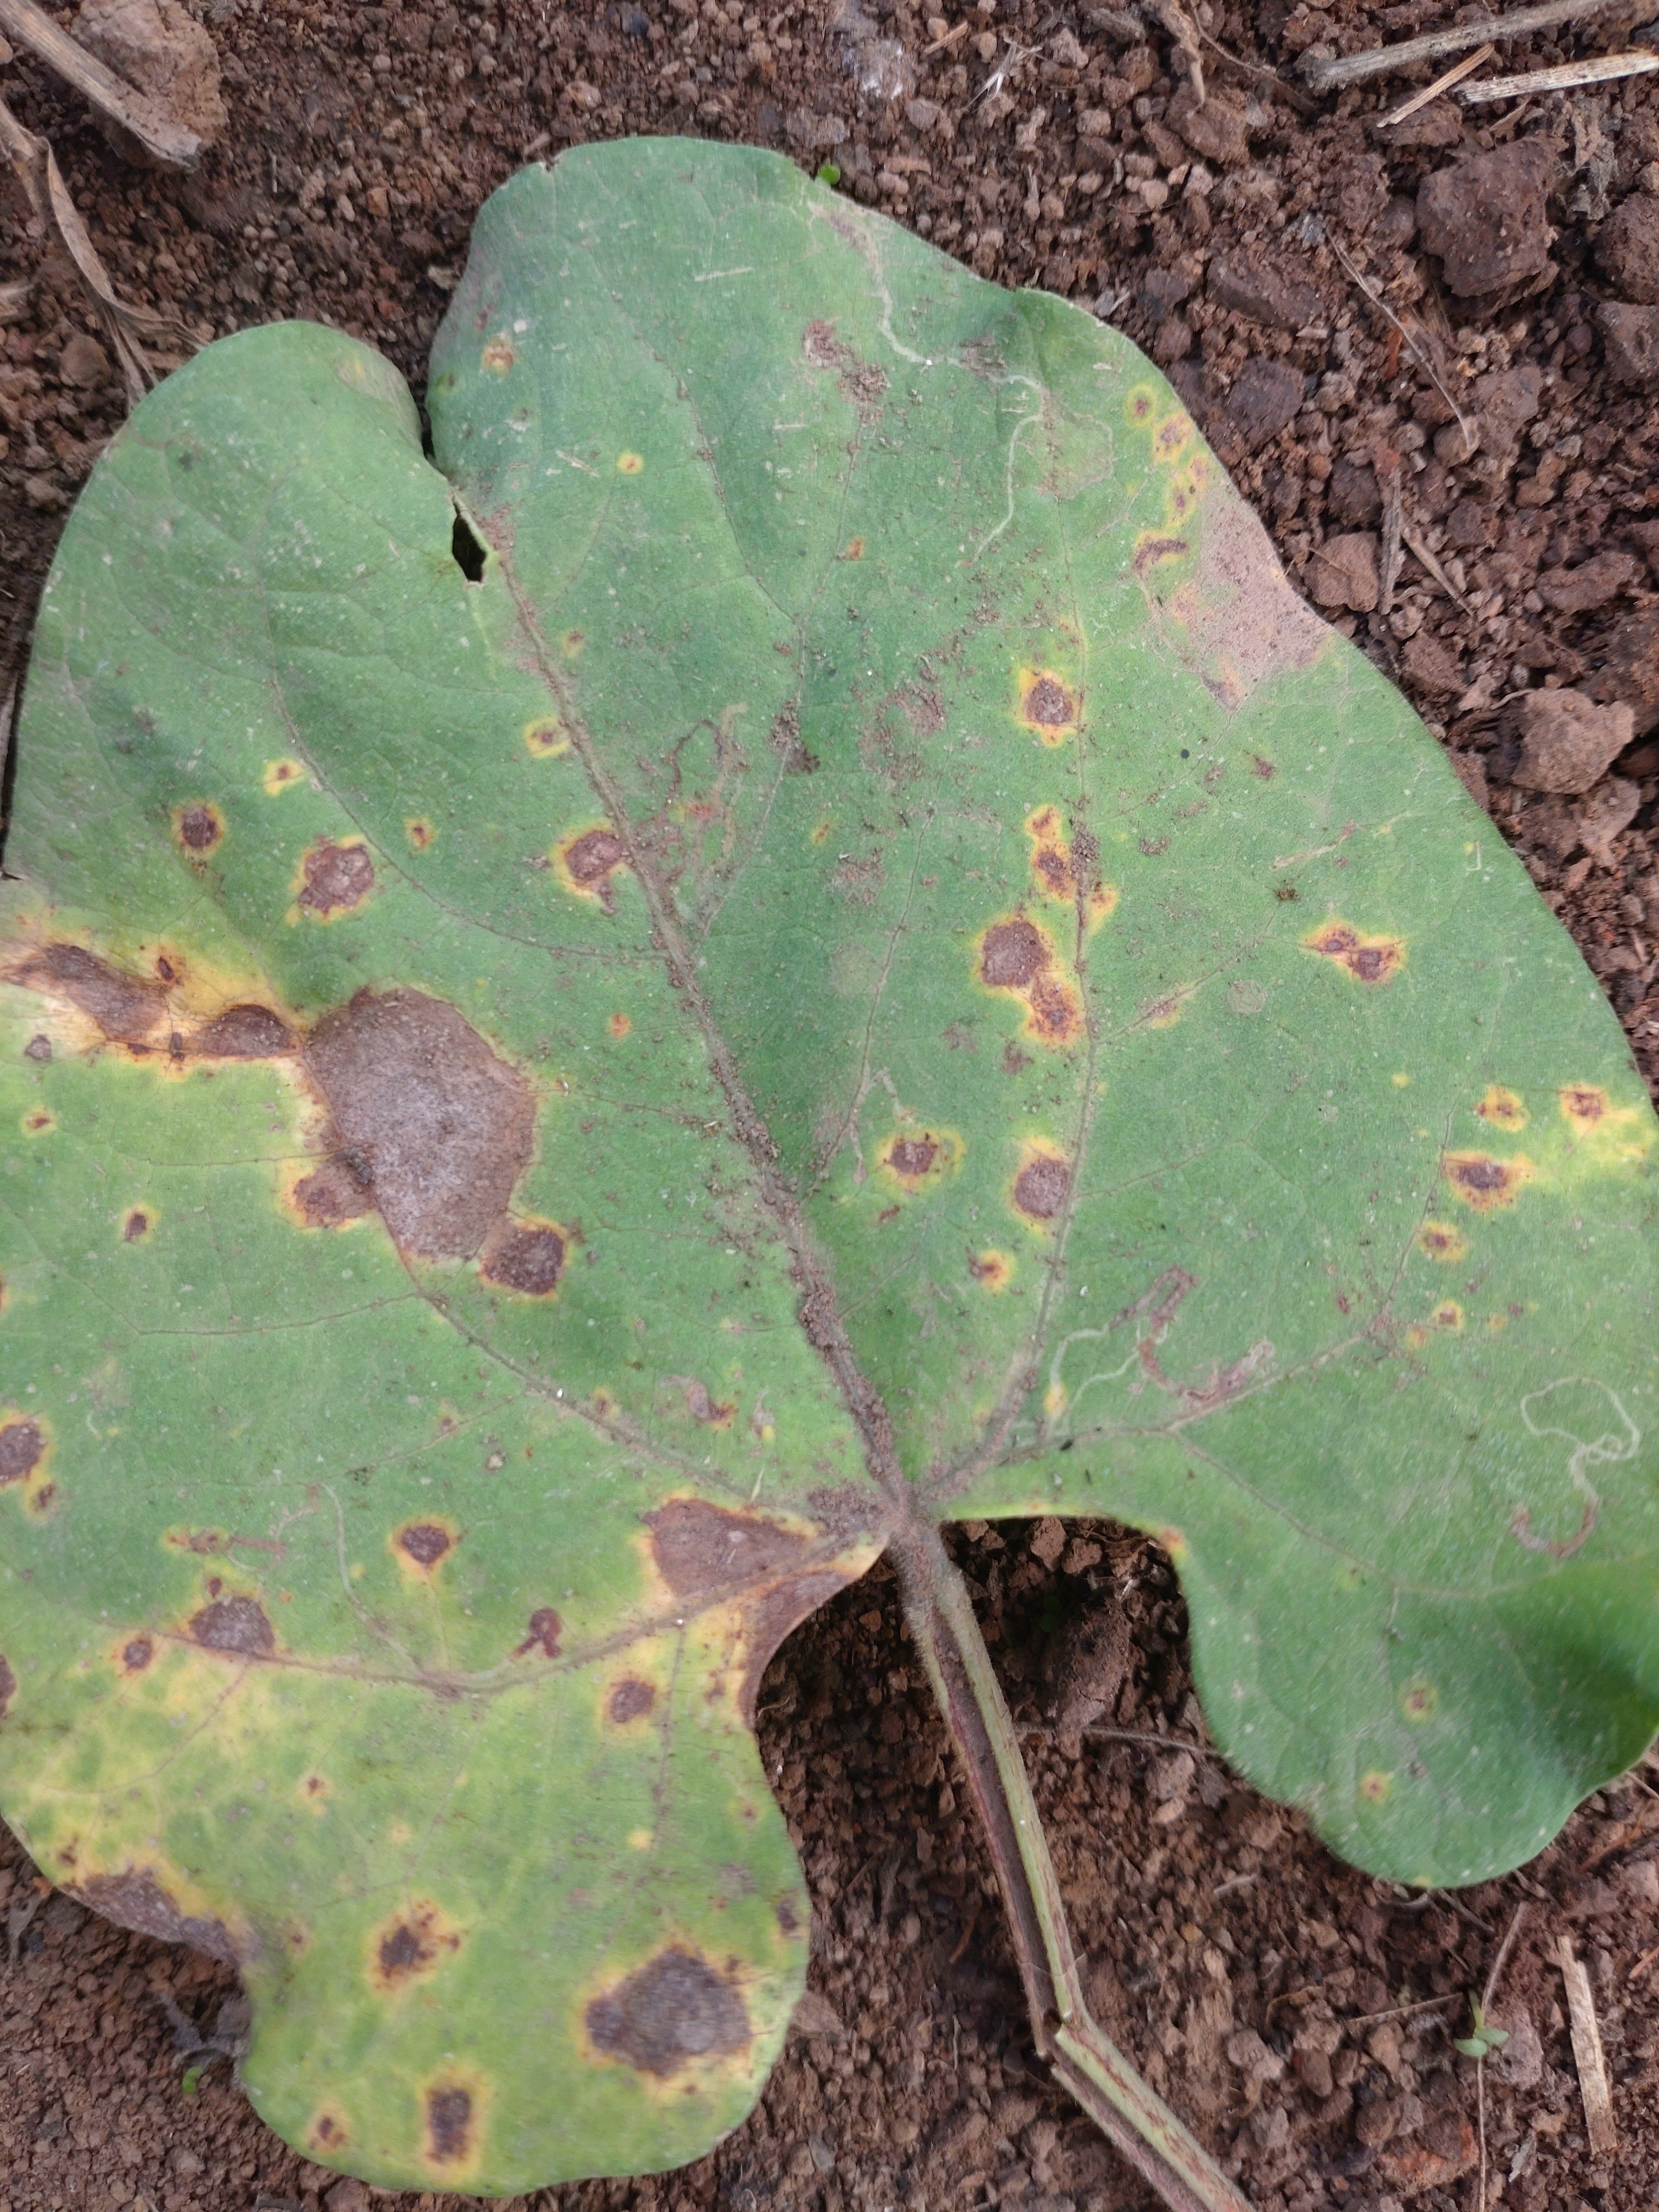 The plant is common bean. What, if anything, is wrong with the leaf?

rust
